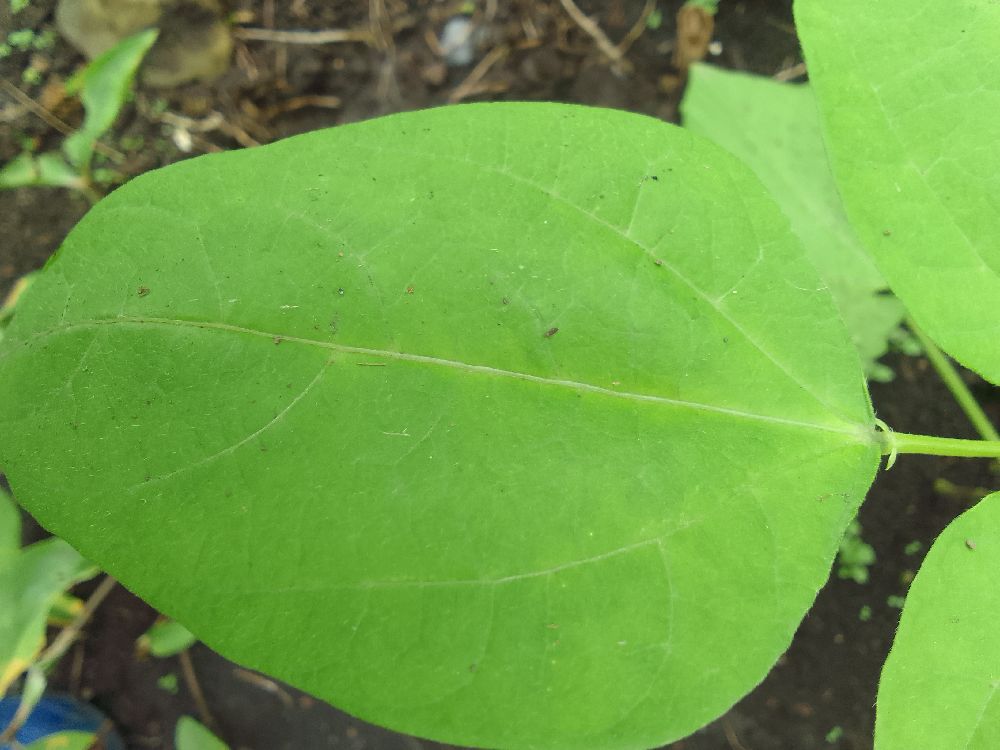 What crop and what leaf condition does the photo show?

common bean, healthy
